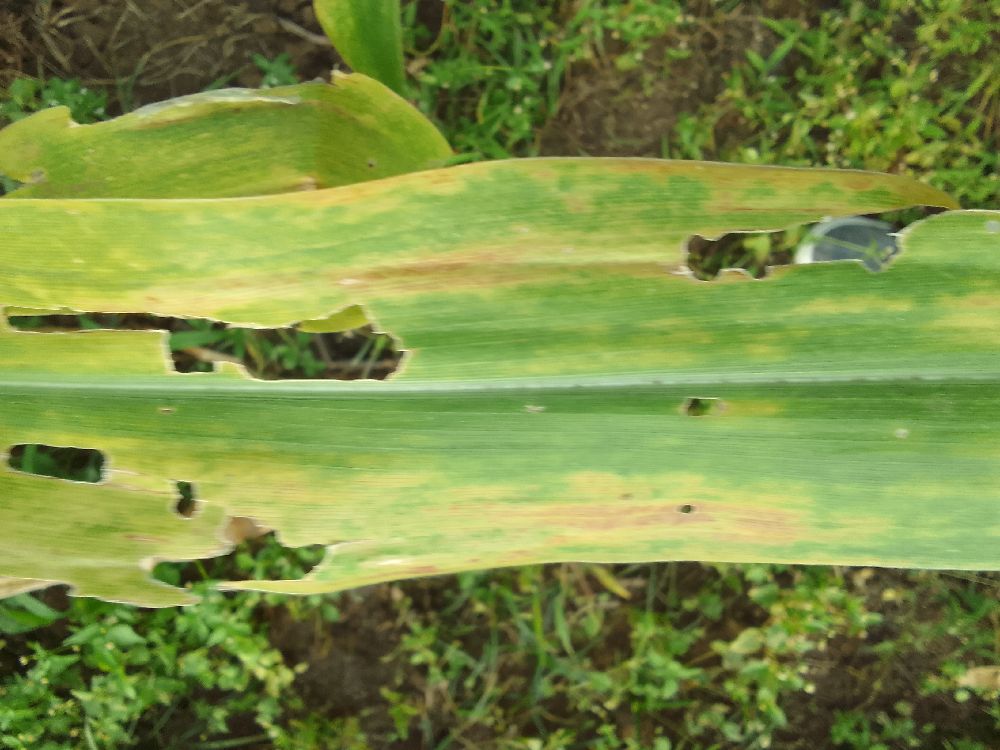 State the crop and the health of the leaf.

maize, maize lethal necrosis
